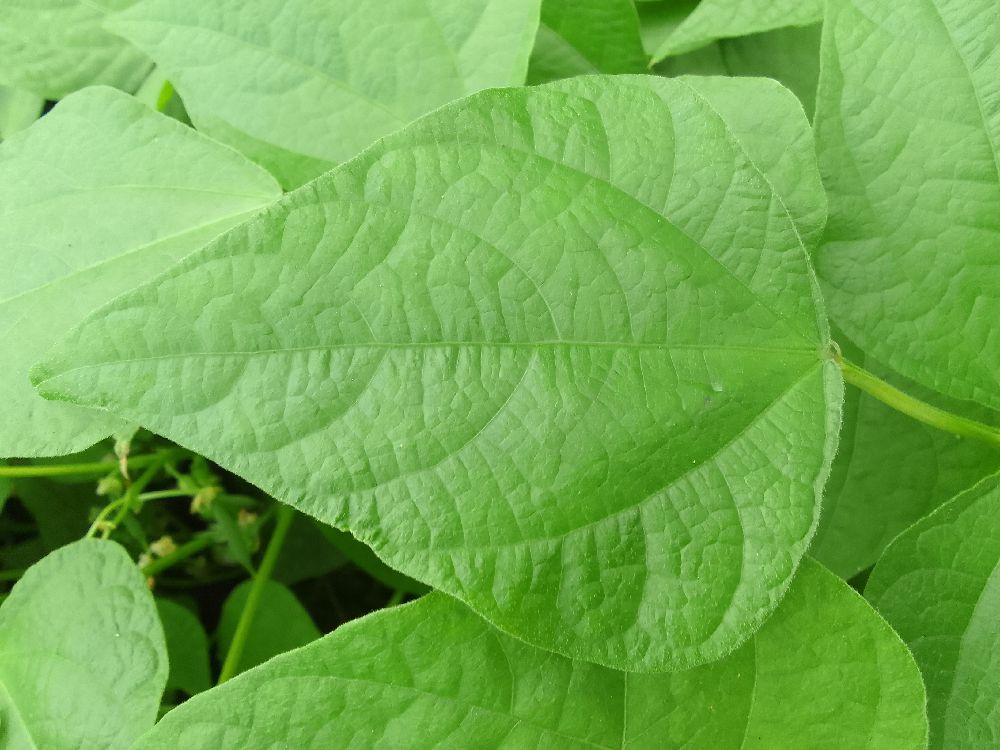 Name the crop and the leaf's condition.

common bean, healthy
